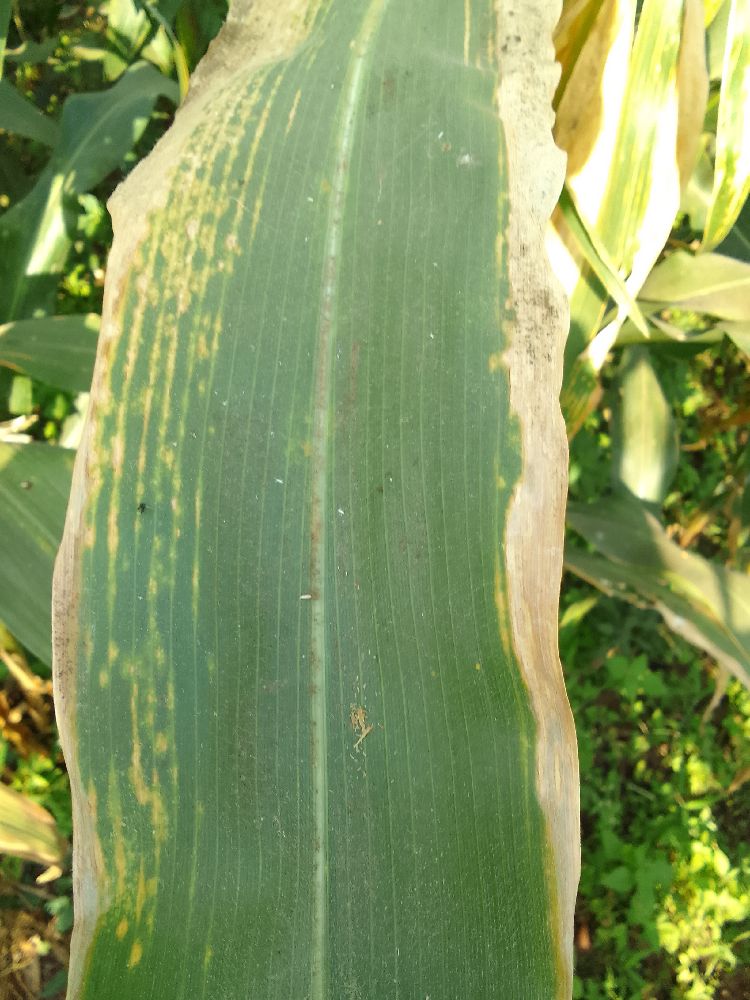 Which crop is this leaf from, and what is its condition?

maize, maize lethal necrosis
